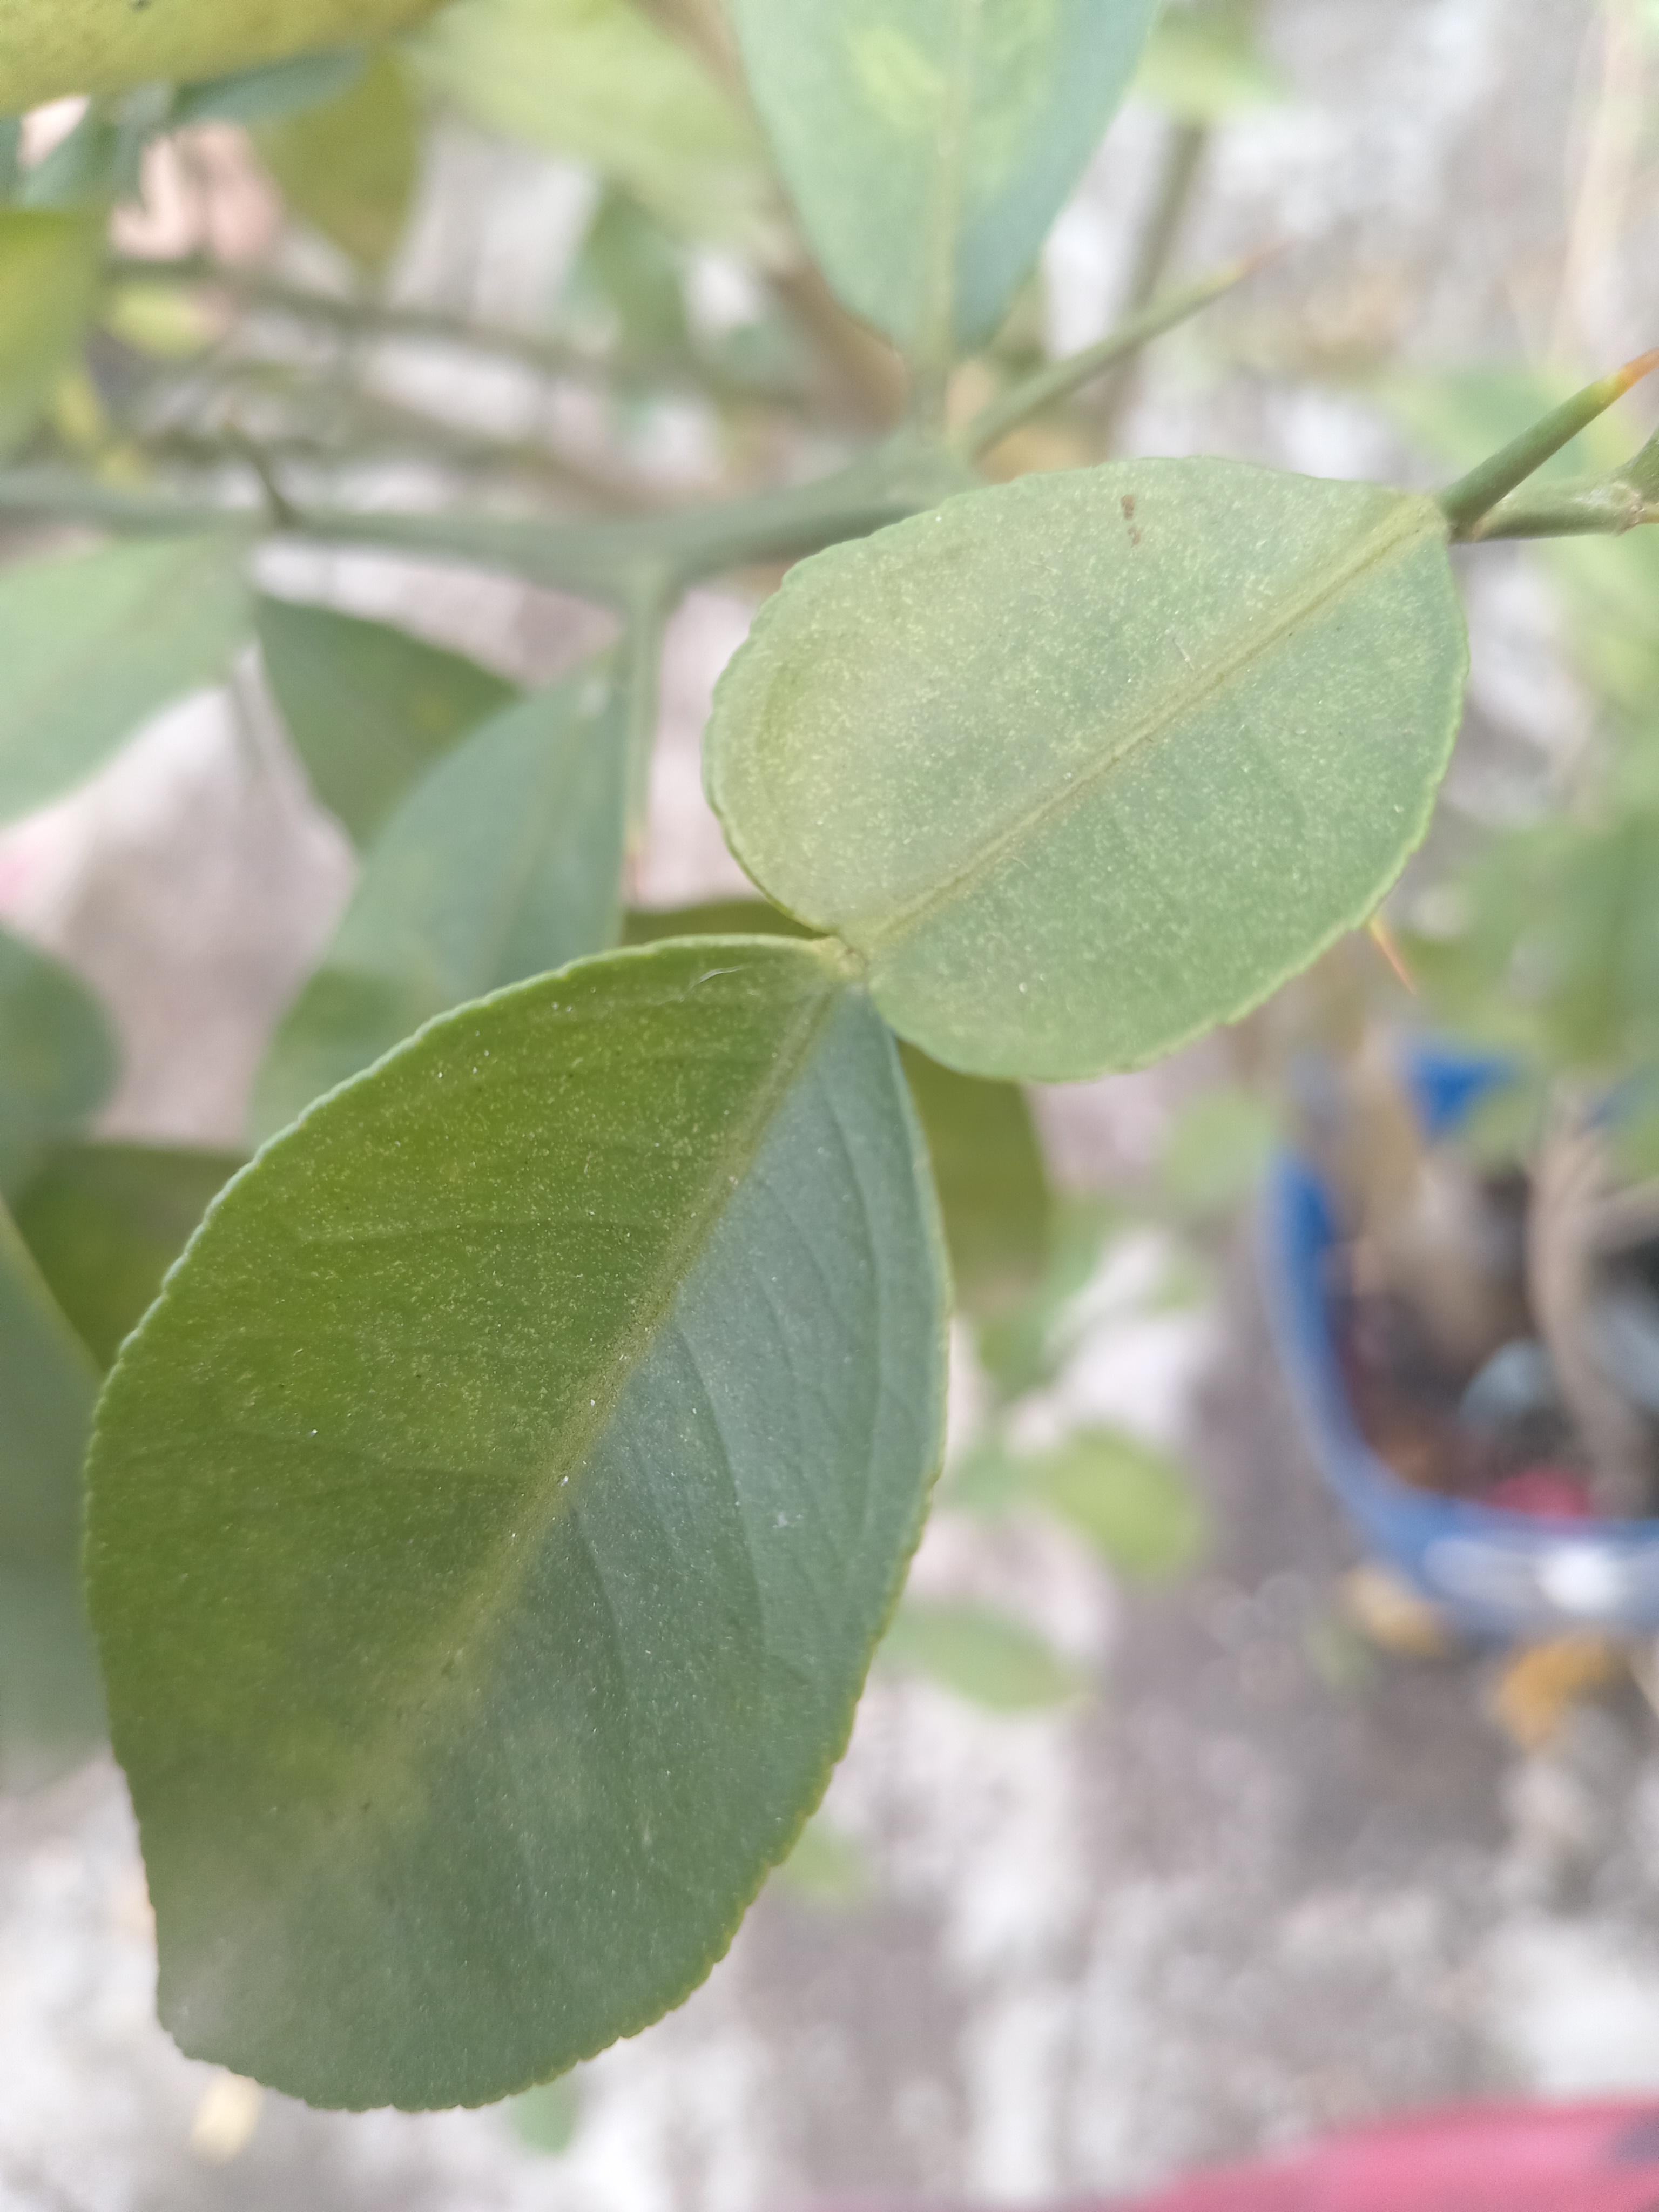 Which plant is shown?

lemon
